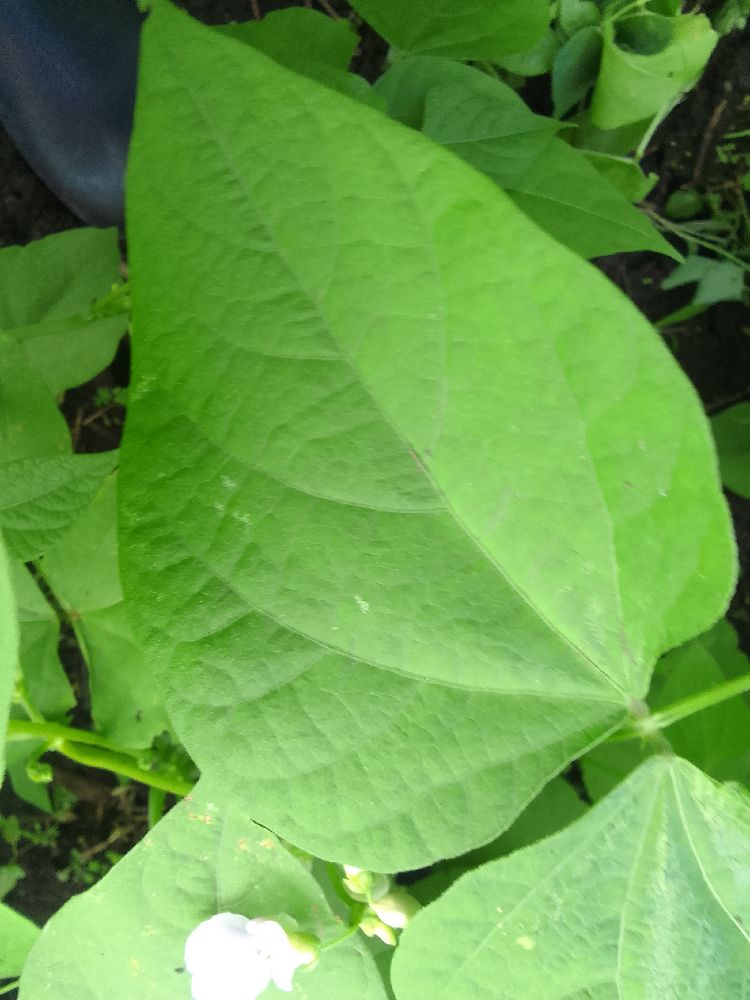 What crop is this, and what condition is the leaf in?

common bean, healthy
